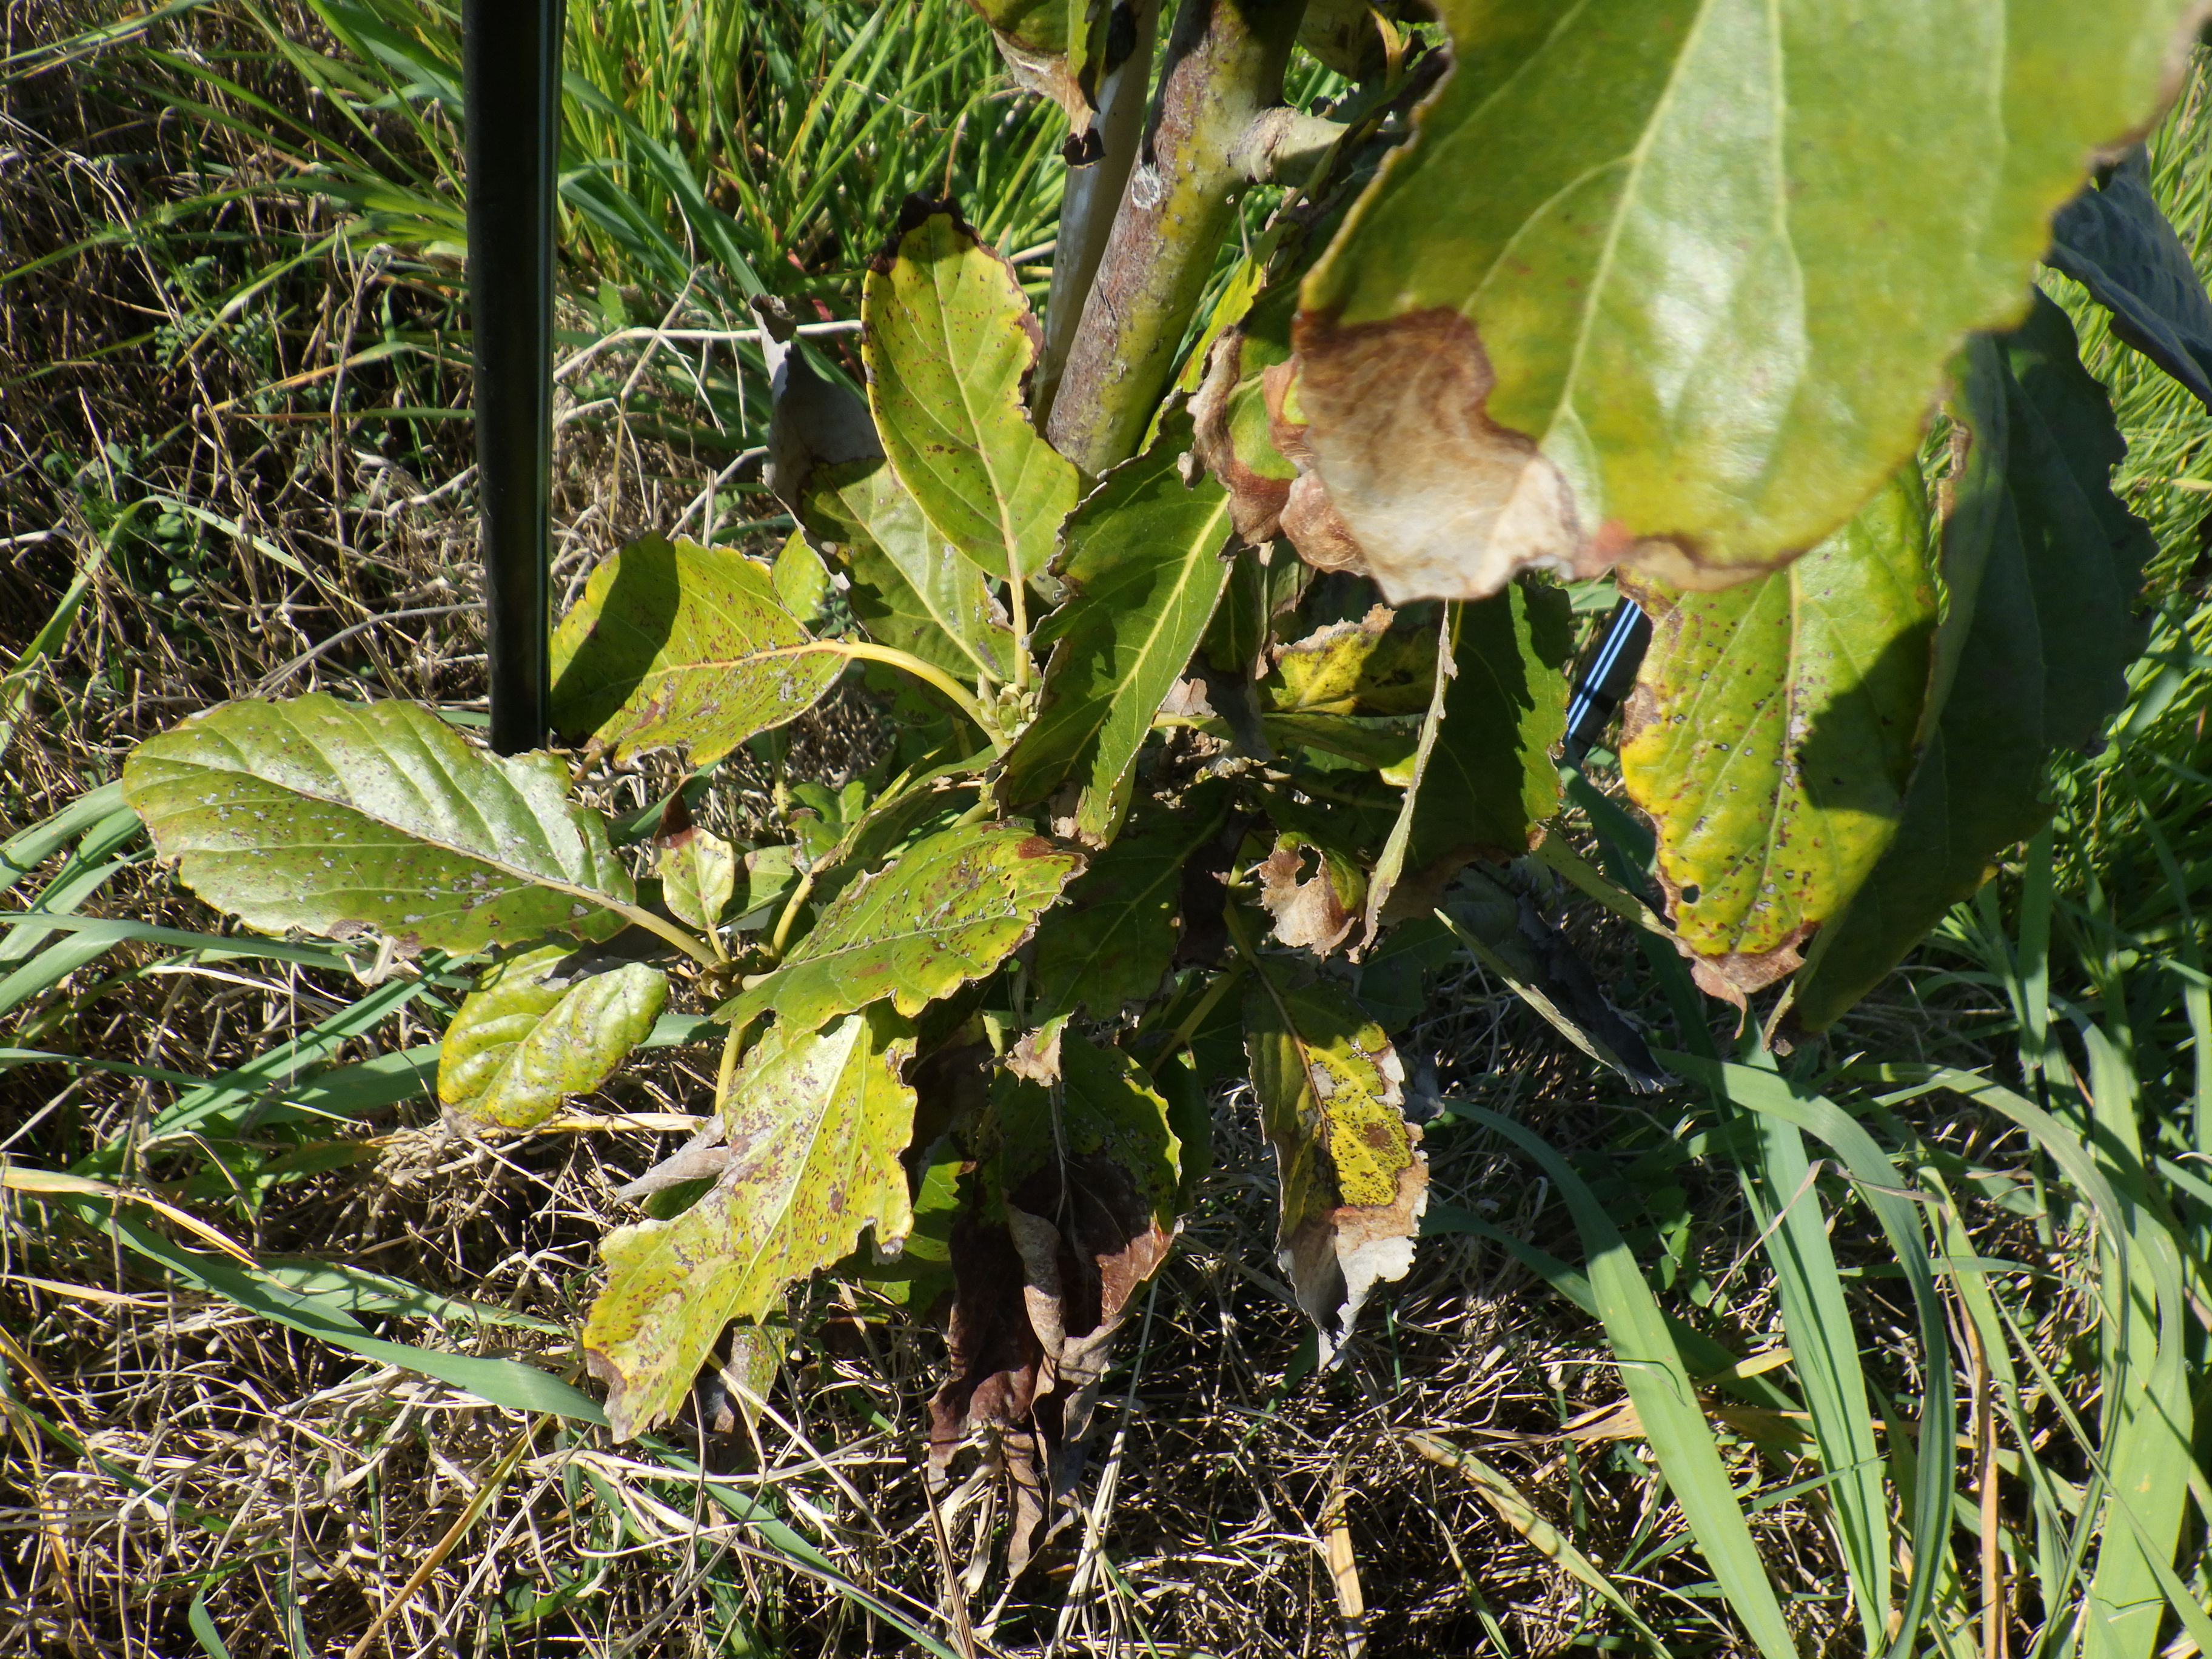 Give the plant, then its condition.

avocado, alternaria, frost damage, unknown
